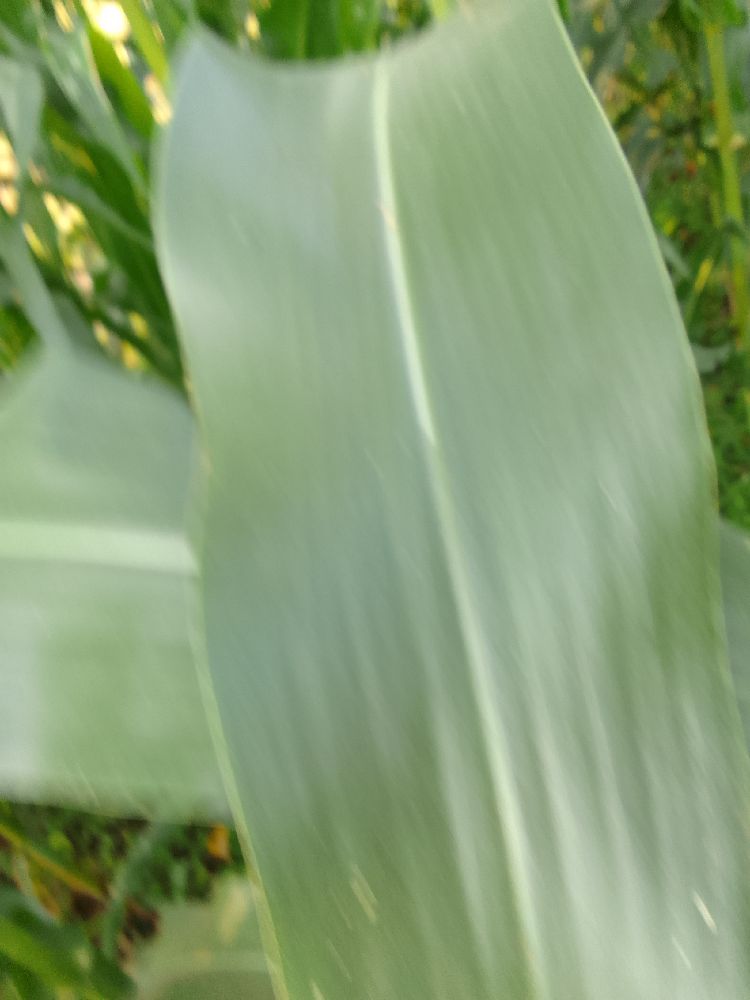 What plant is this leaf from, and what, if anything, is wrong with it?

maize, healthy
